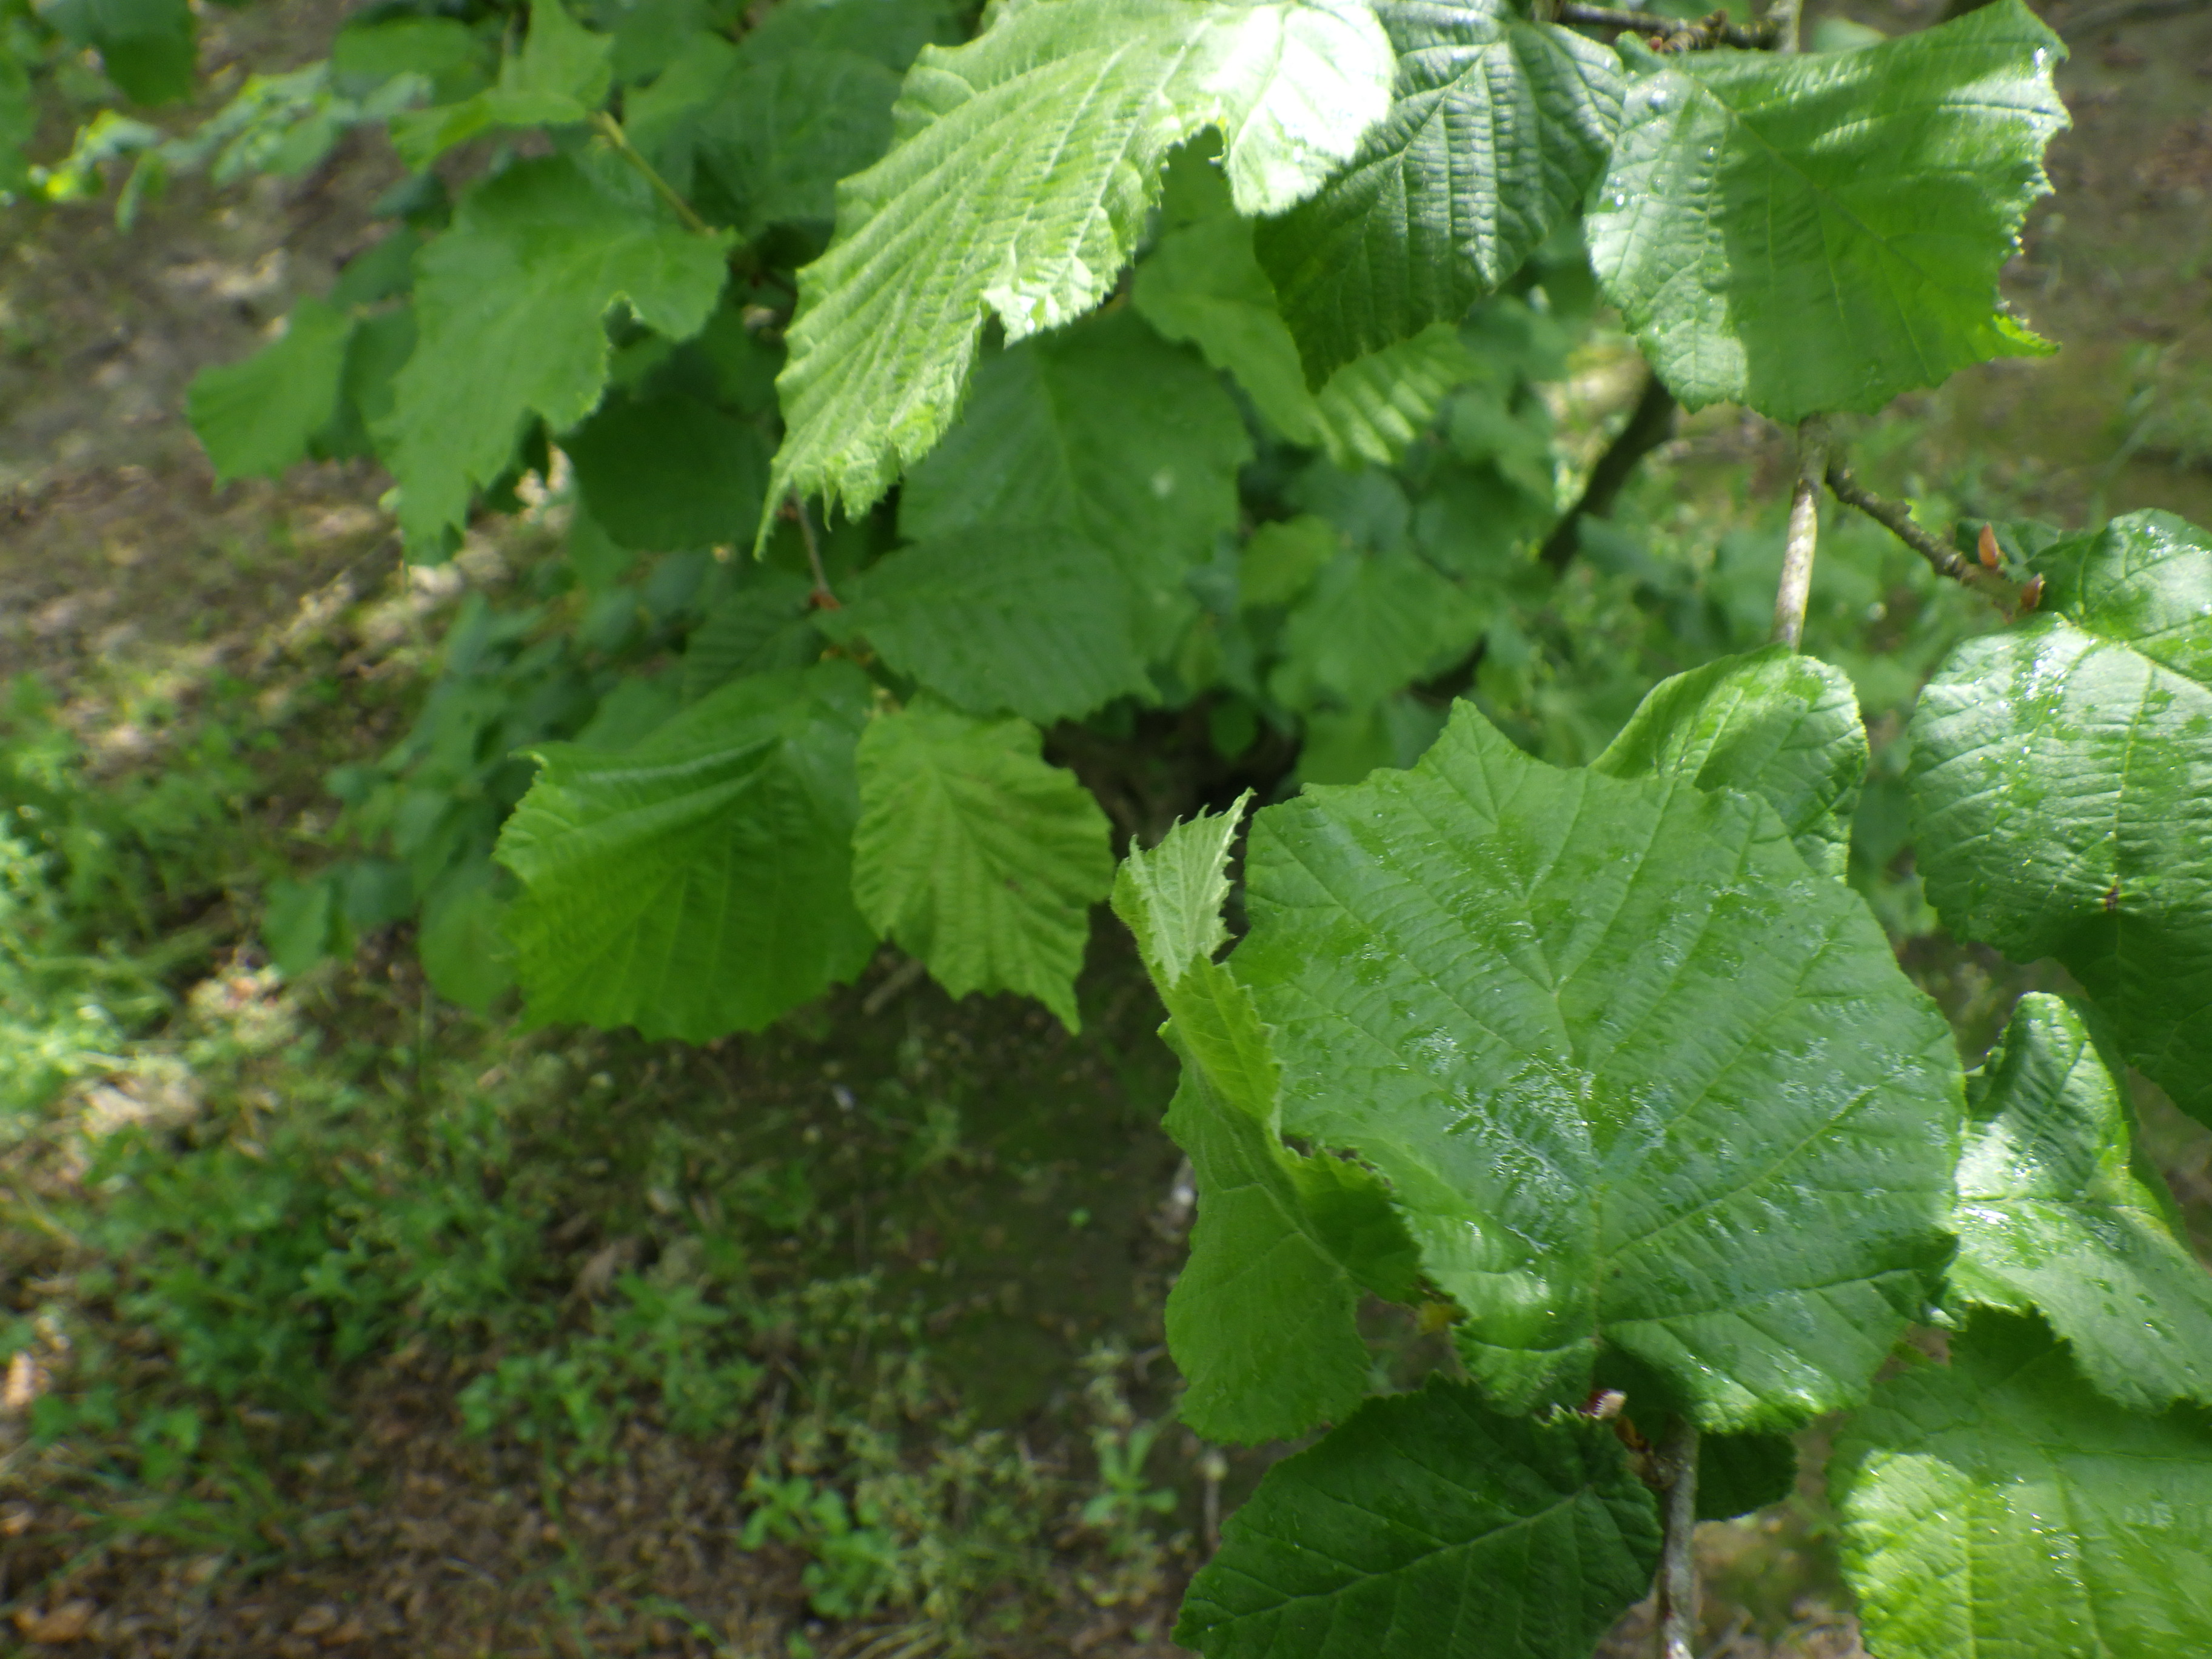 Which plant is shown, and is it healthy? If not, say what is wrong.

hazel, healthy
